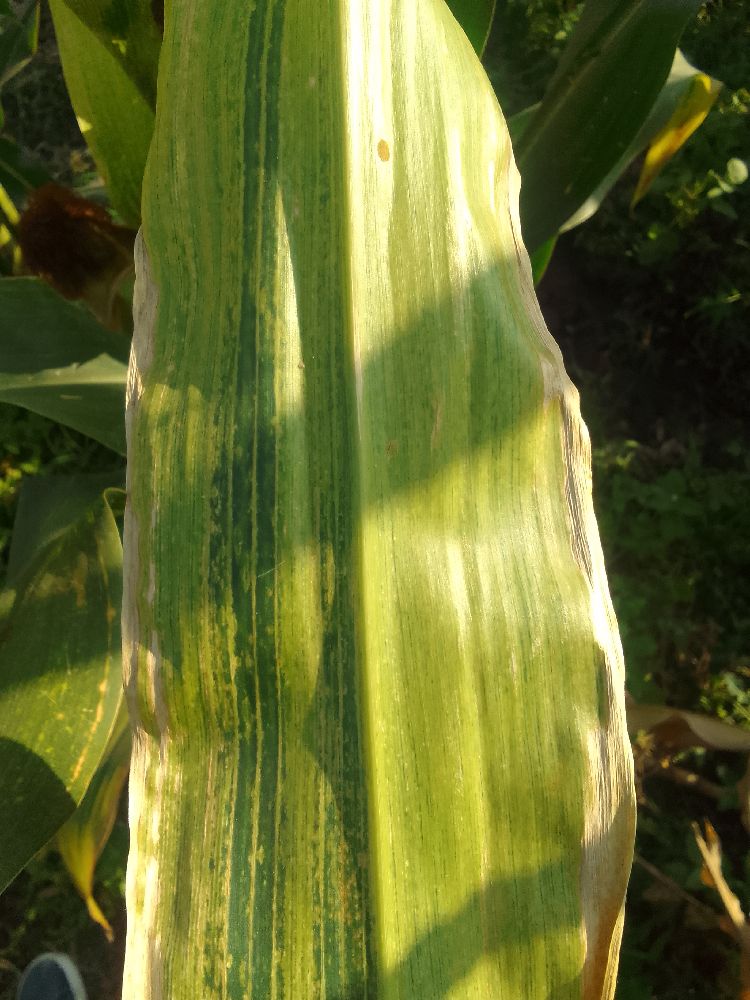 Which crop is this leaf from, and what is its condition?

maize, maize lethal necrosis
